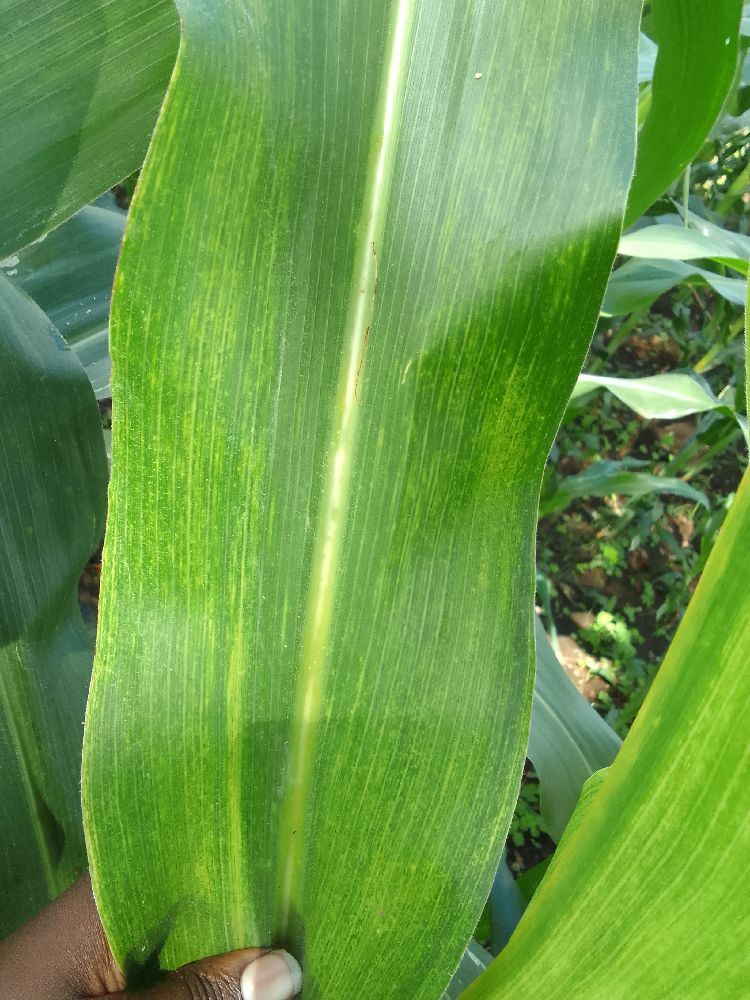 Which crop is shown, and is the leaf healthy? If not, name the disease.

maize, maize lethal necrosis
